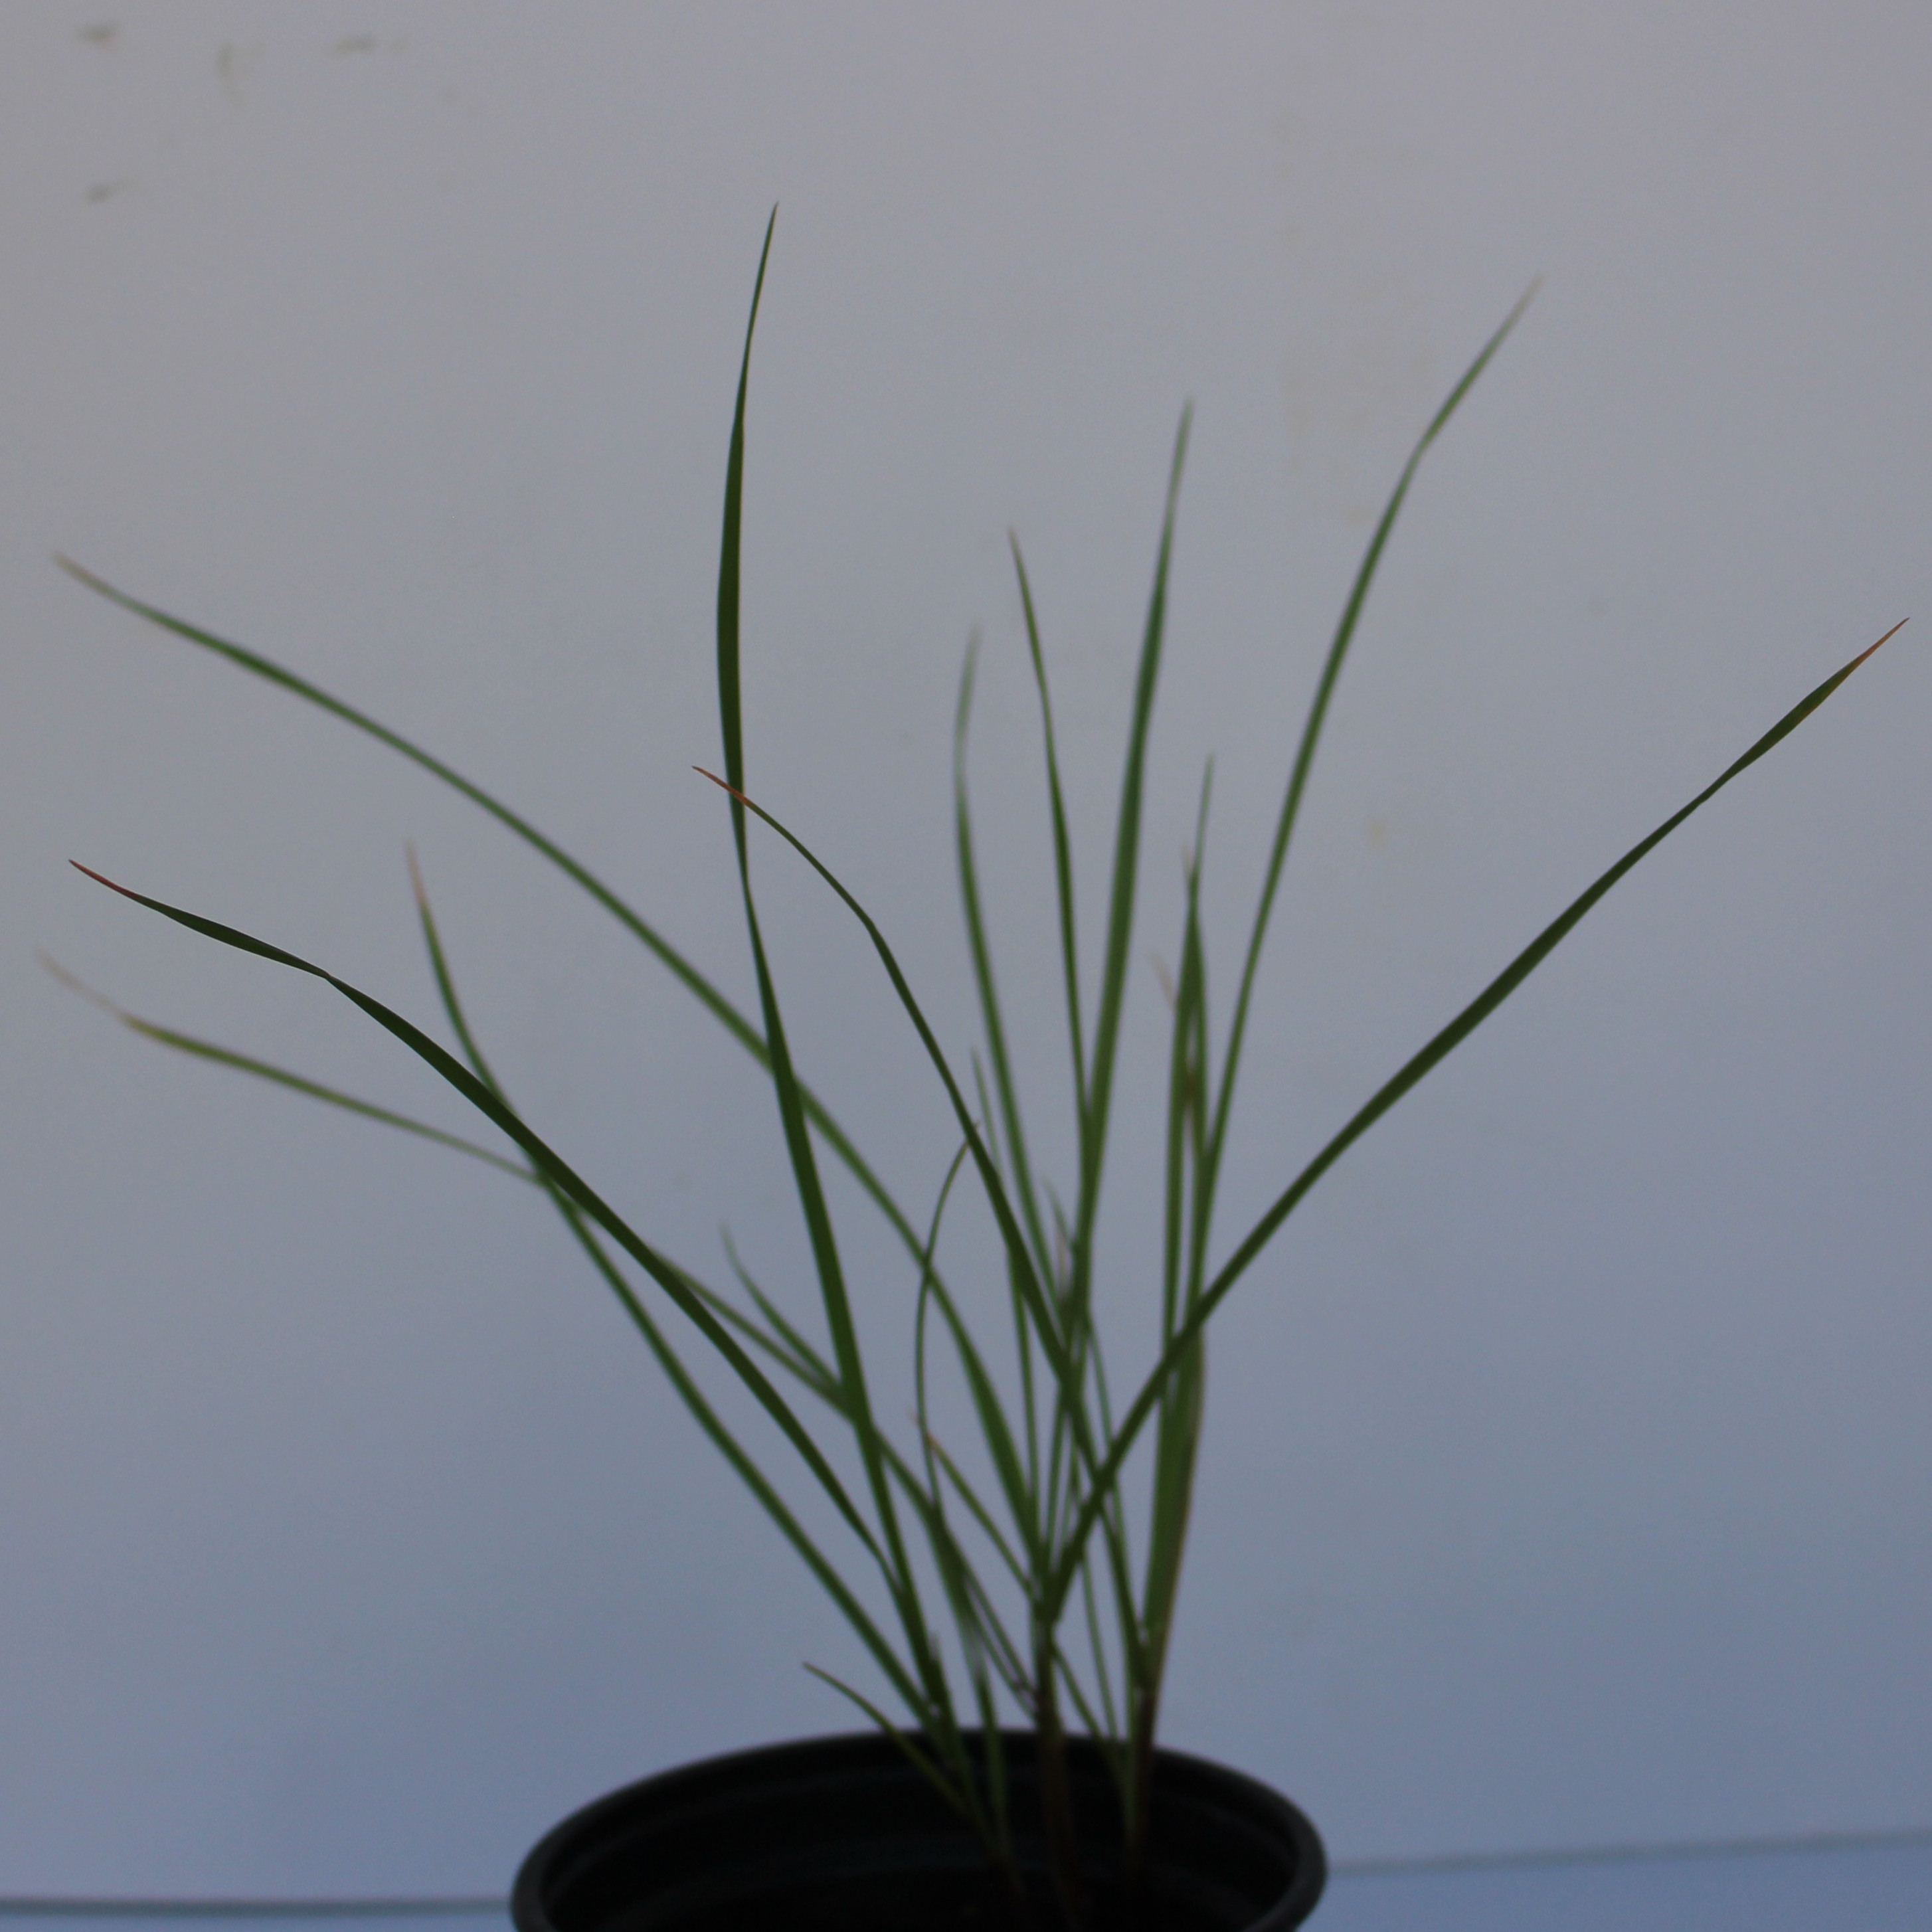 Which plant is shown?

Lolium multiflorum
